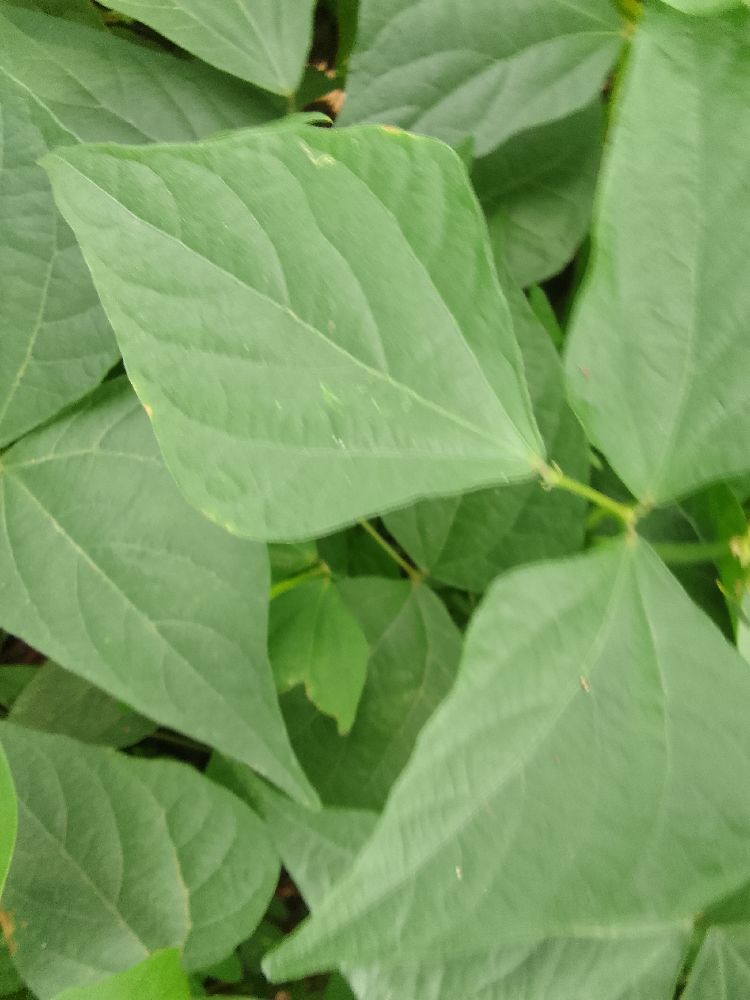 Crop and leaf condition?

common bean, healthy
